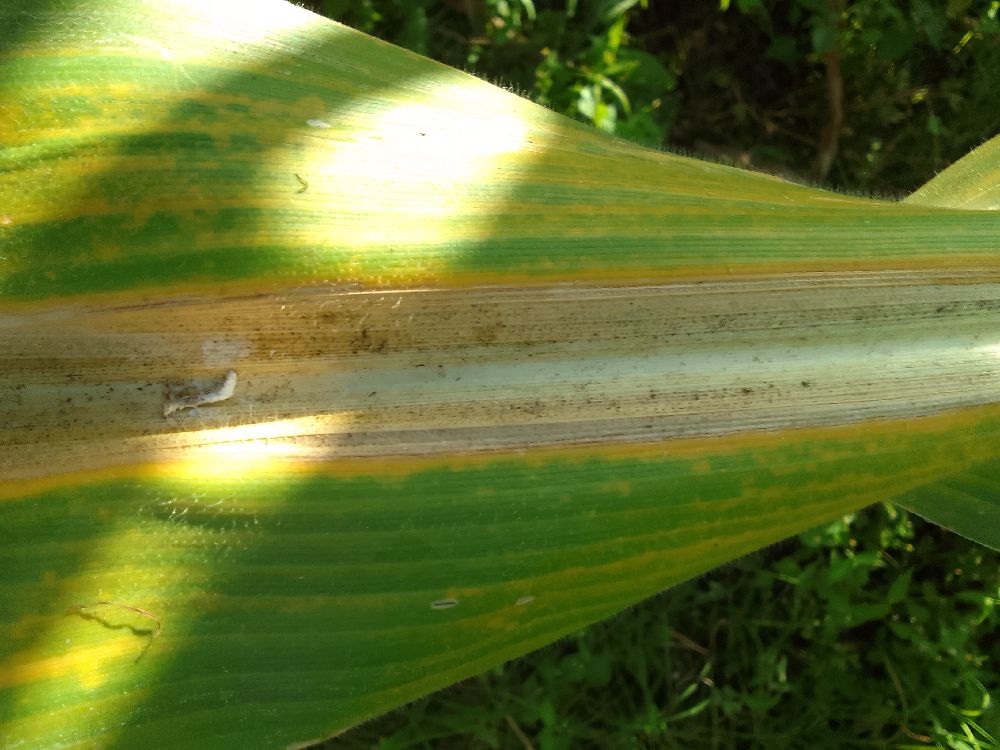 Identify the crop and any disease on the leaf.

maize, maize lethal necrosis
